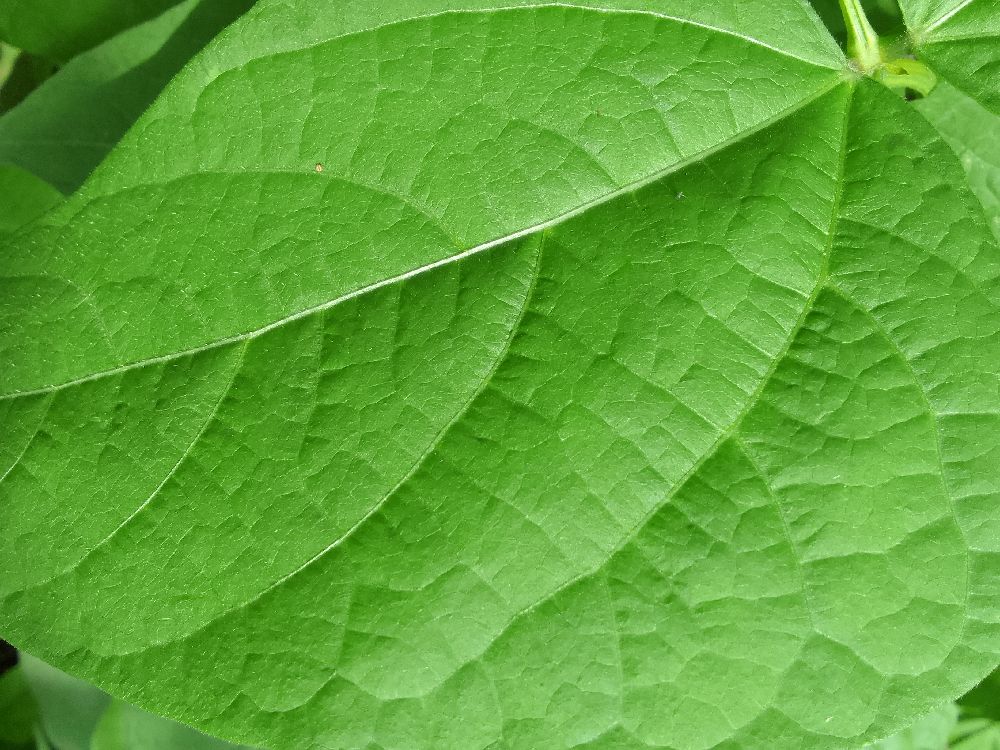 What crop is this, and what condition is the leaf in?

common bean, healthy
